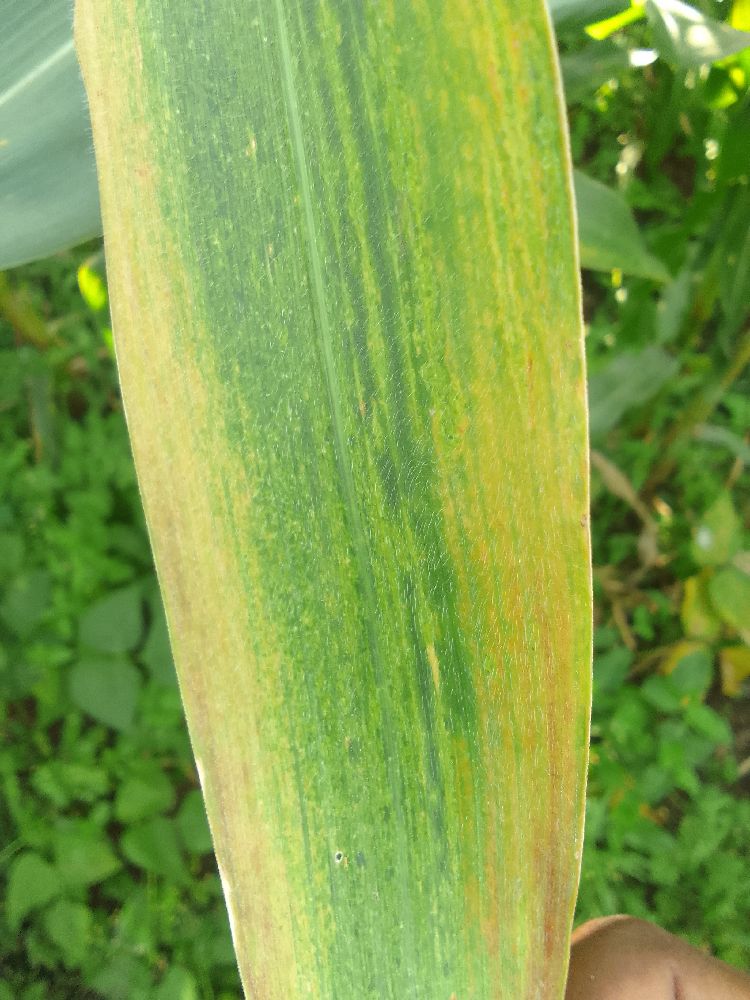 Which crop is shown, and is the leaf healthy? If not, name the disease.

maize, maize lethal necrosis
